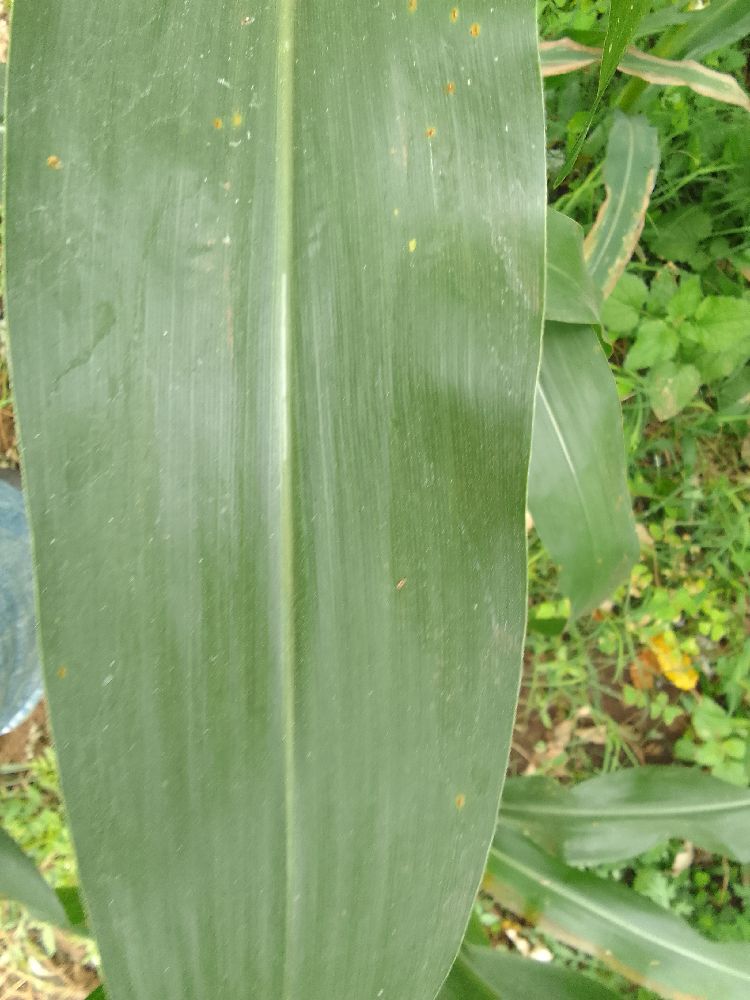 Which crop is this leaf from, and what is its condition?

maize, healthy
